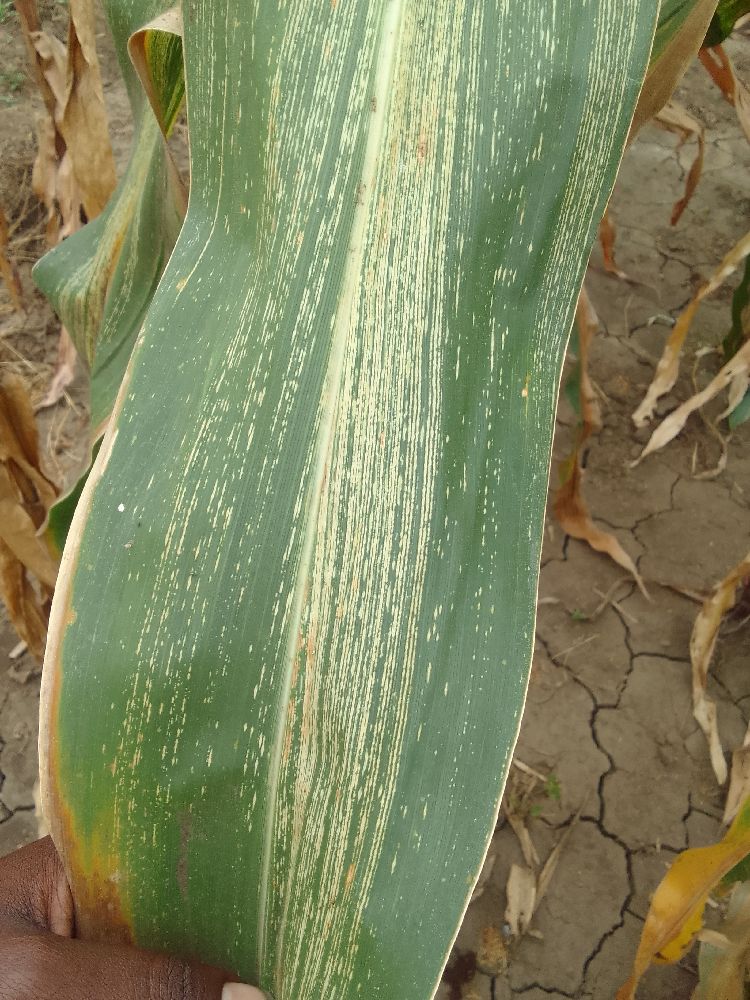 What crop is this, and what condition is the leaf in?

maize, maize streak virus
